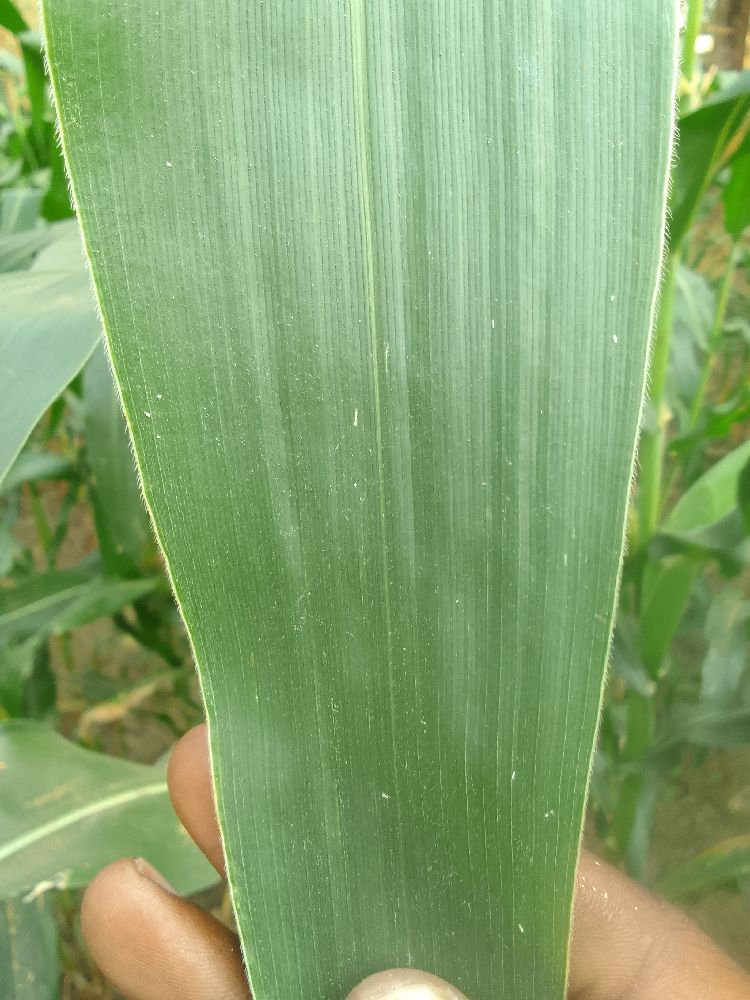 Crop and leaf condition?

maize, healthy
